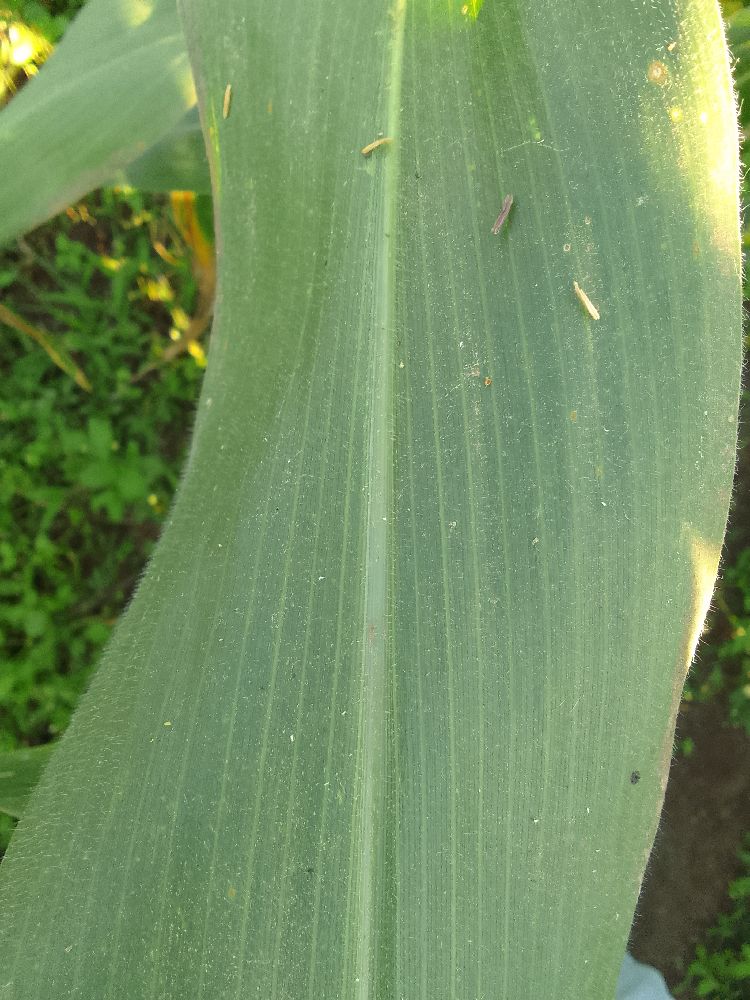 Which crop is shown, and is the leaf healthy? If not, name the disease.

maize, healthy
